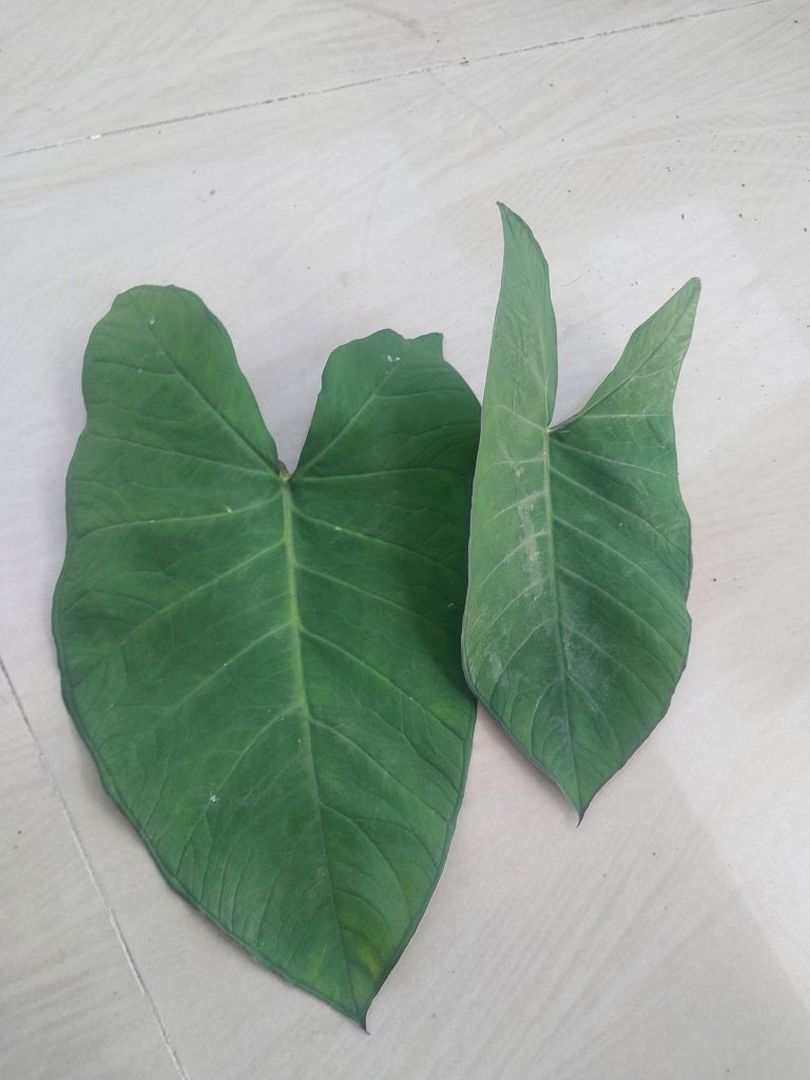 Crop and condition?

taro, healthy
